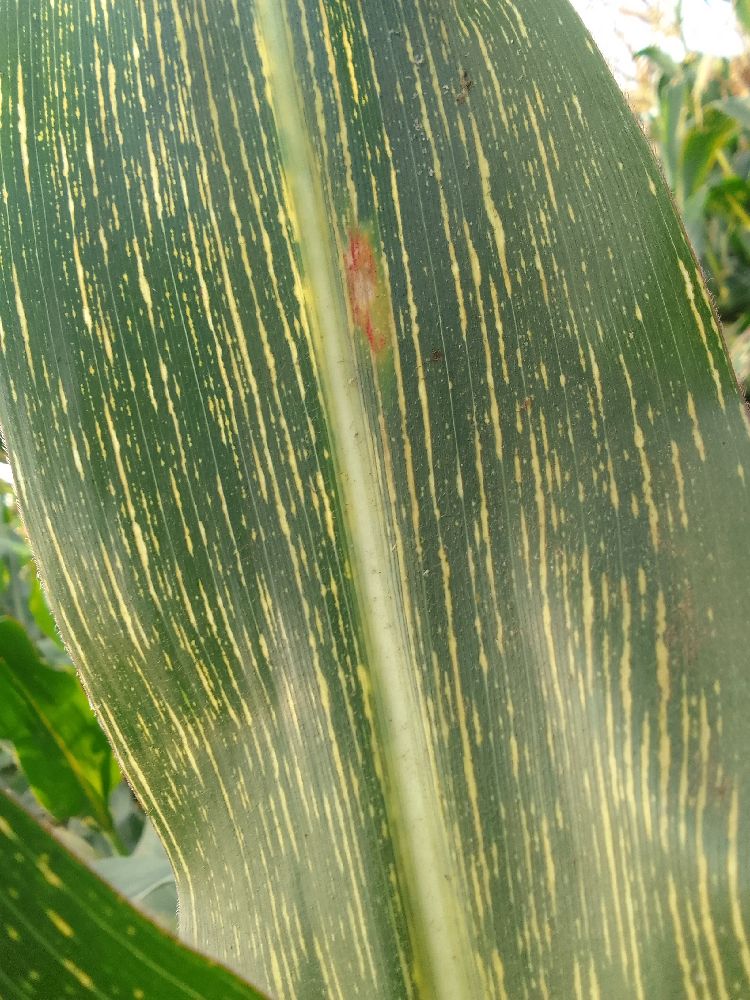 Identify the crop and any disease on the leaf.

maize, maize streak virus
